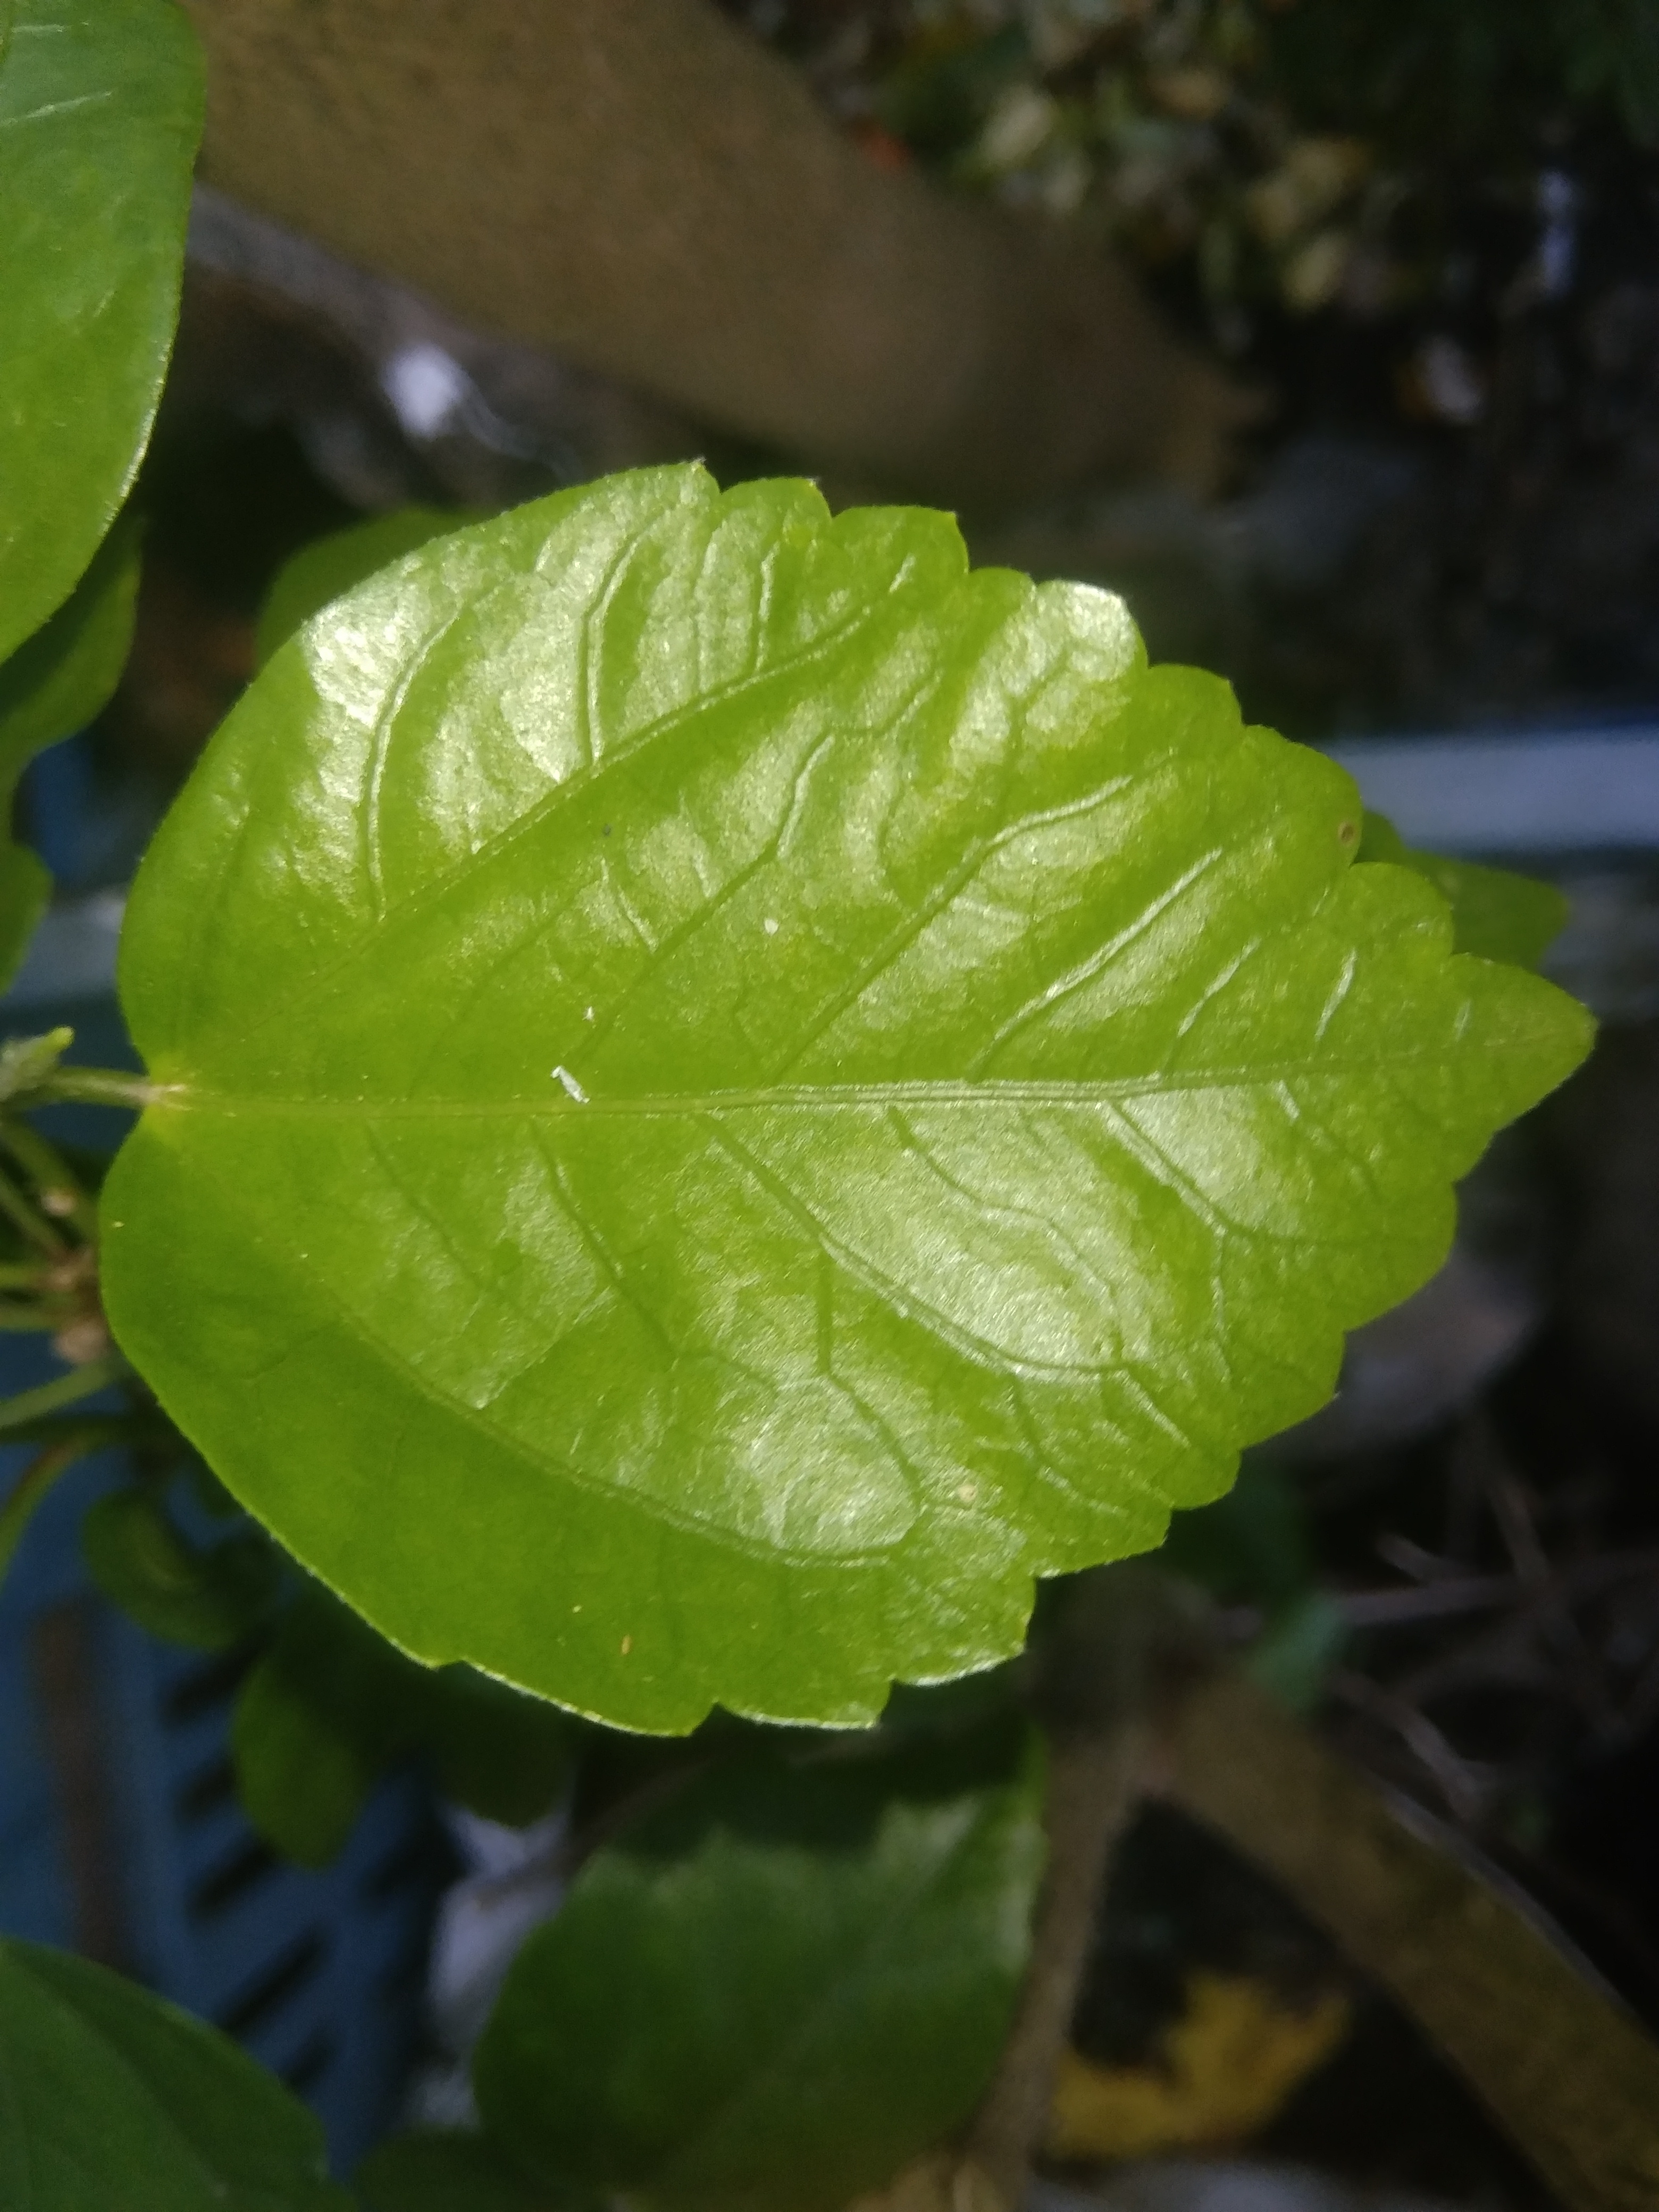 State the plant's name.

hibiscus
